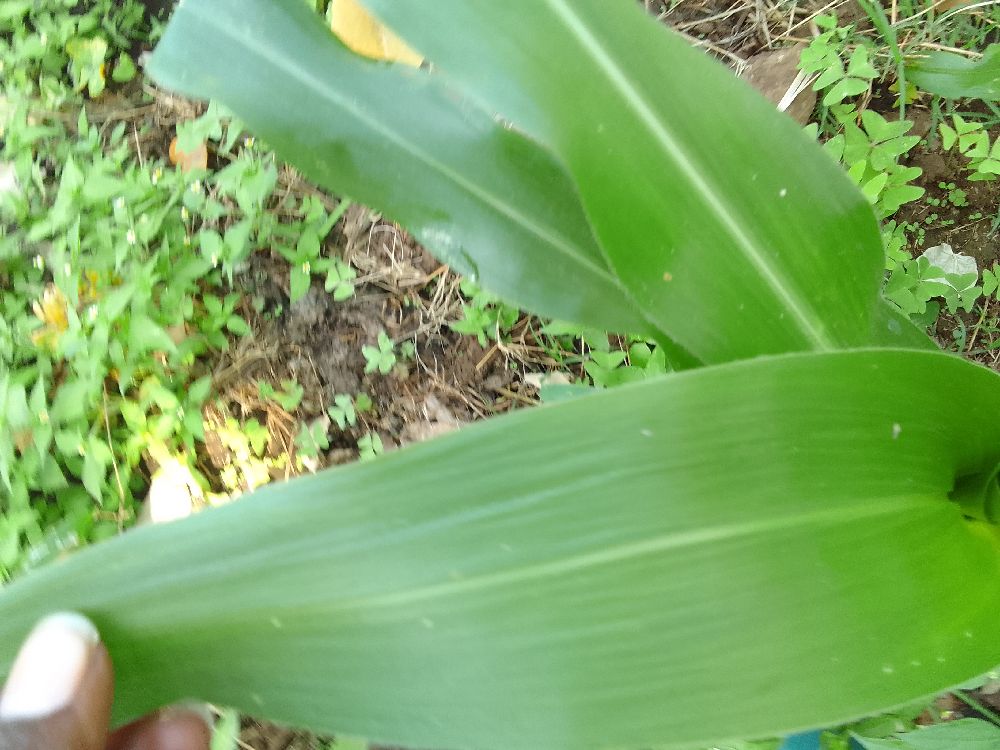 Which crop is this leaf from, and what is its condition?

maize, healthy
